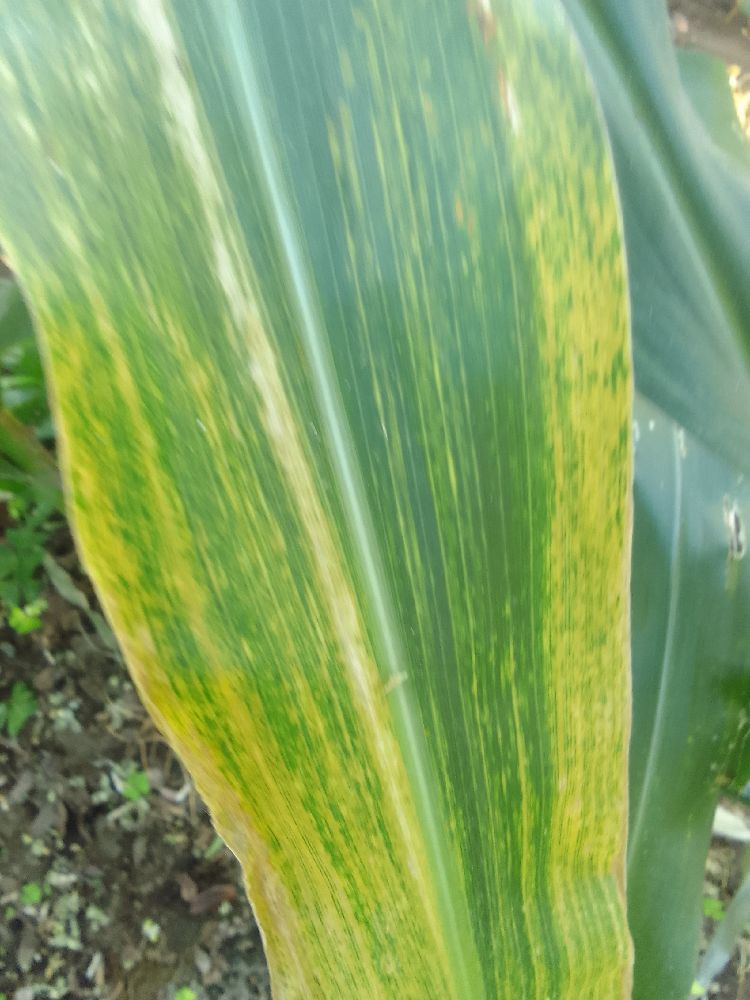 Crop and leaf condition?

maize, maize lethal necrosis
